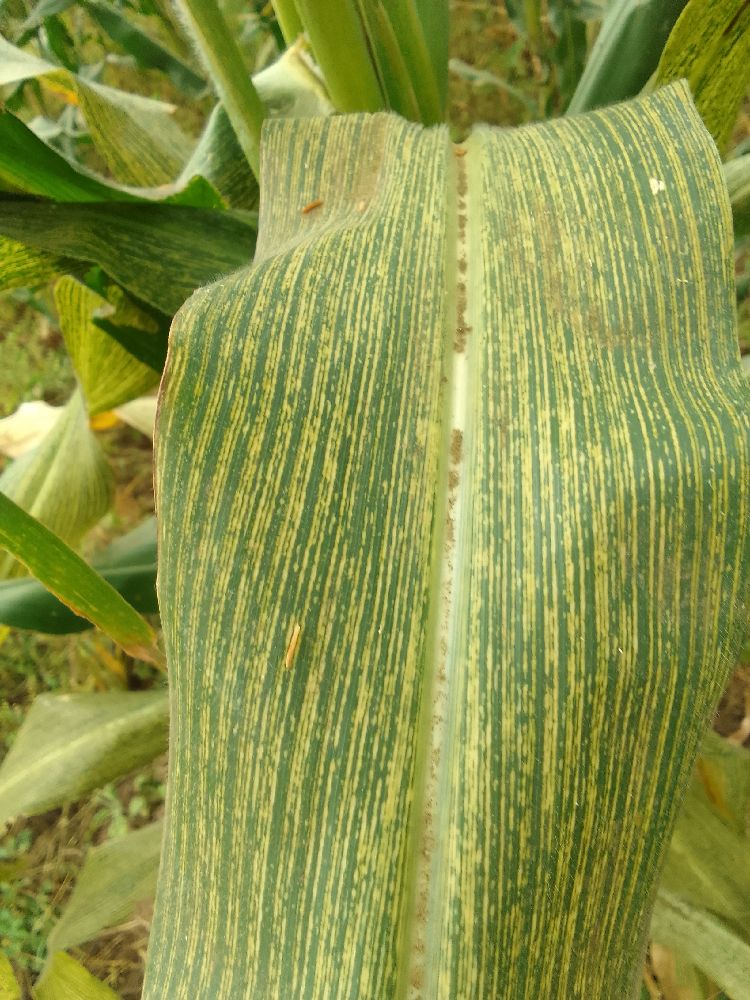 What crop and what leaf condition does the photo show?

maize, maize streak virus
